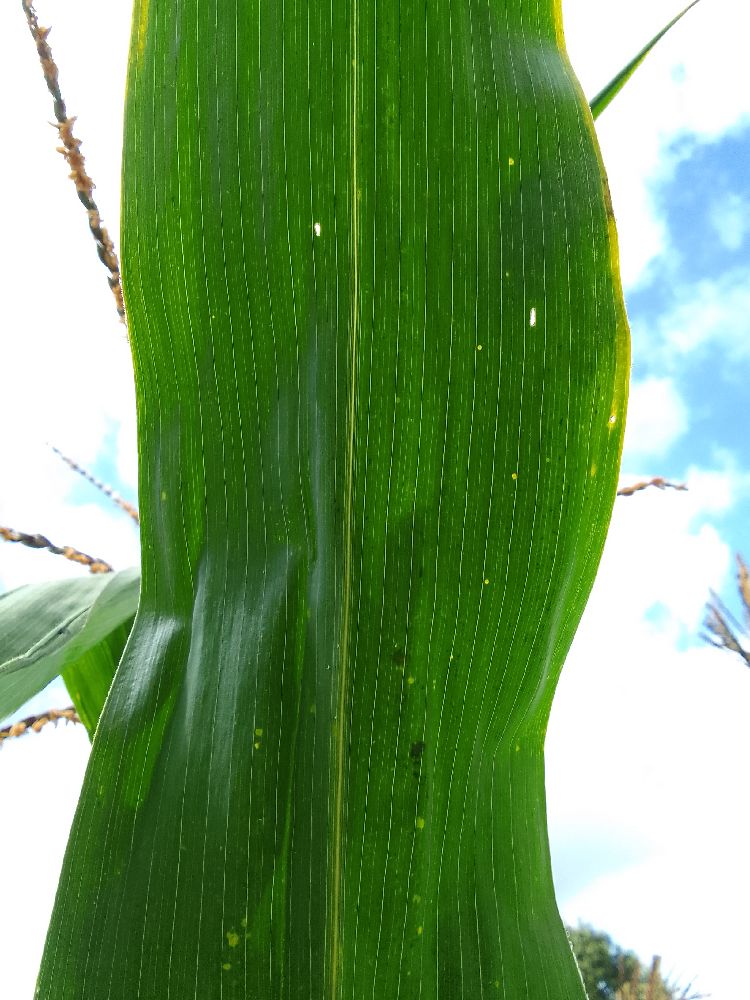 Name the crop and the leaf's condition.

maize, healthy
